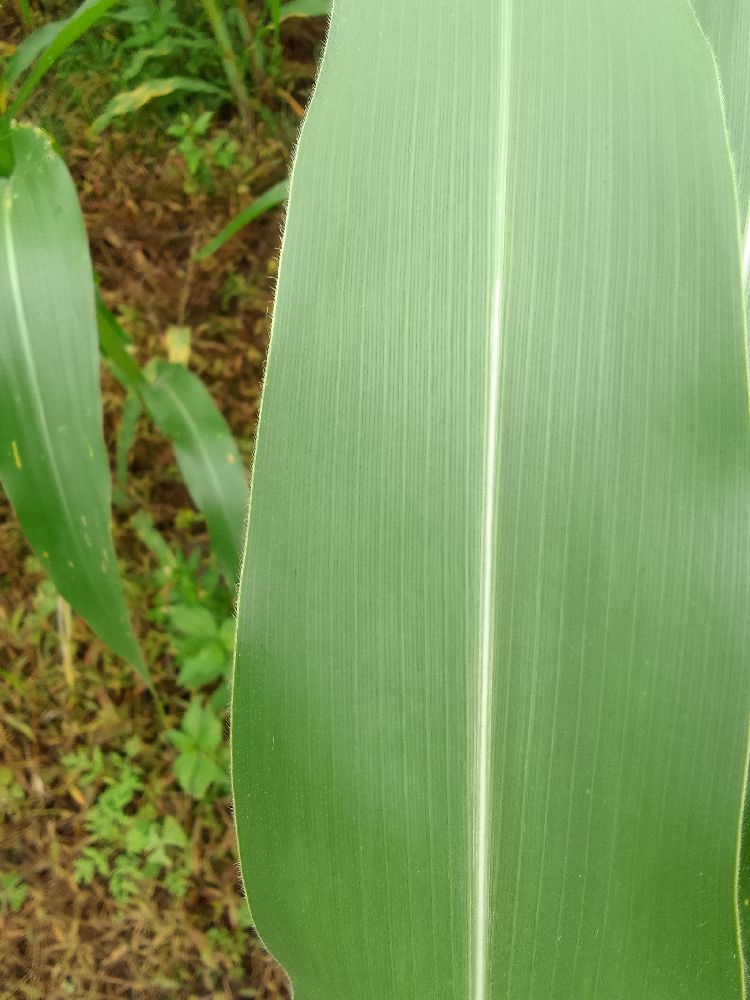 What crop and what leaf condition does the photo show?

maize, healthy
